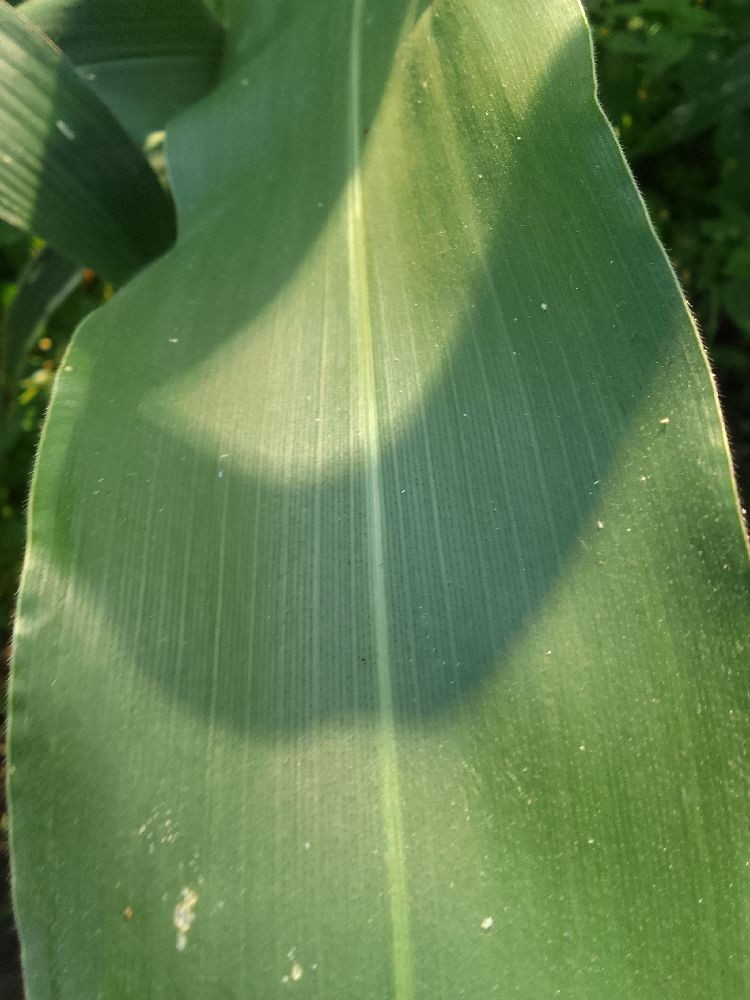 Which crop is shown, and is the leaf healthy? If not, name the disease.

maize, healthy
